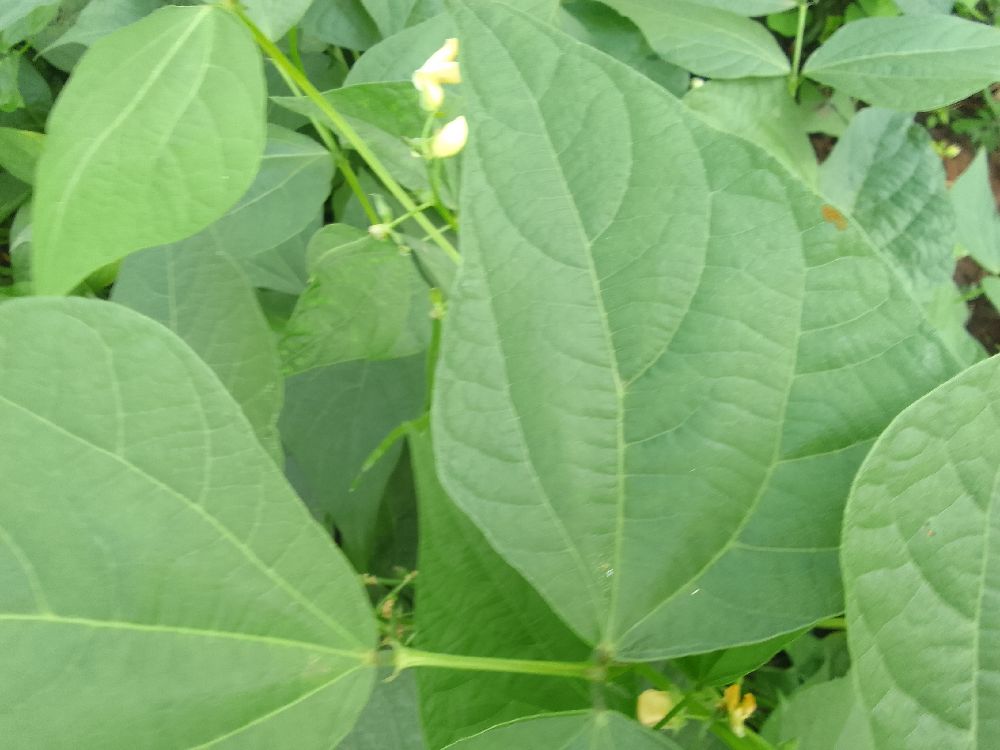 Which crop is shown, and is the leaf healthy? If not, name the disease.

common bean, healthy
